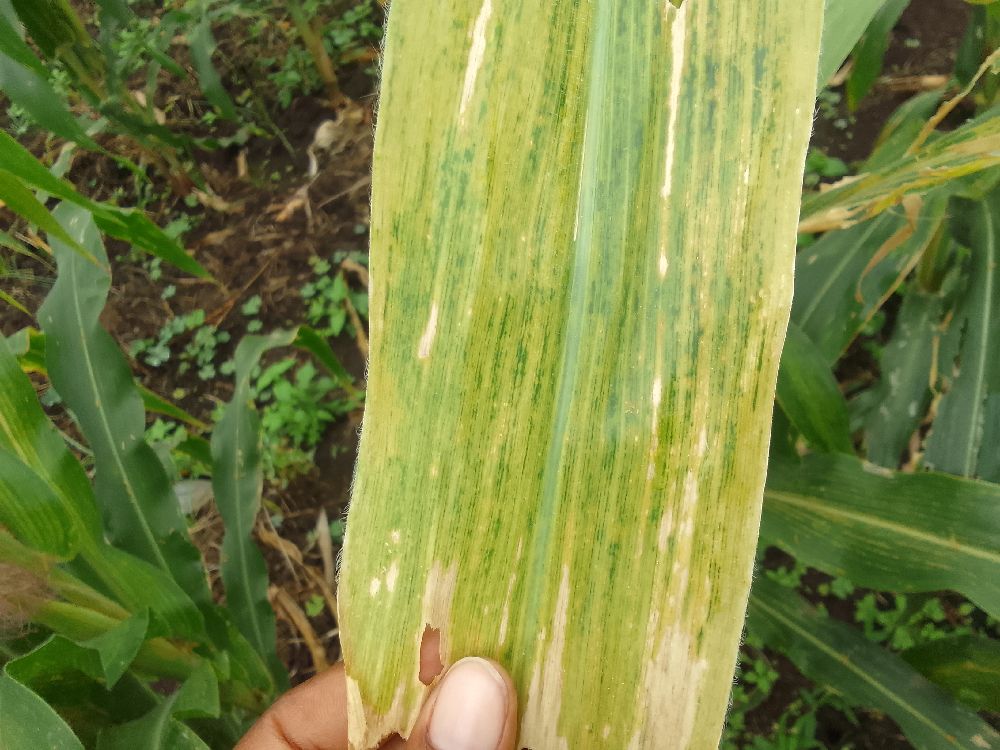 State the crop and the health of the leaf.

maize, maize lethal necrosis
